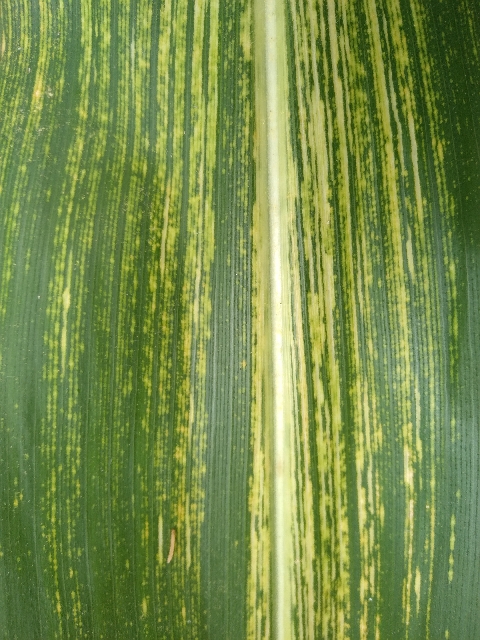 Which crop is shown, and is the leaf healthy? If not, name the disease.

maize, maize streak virus
